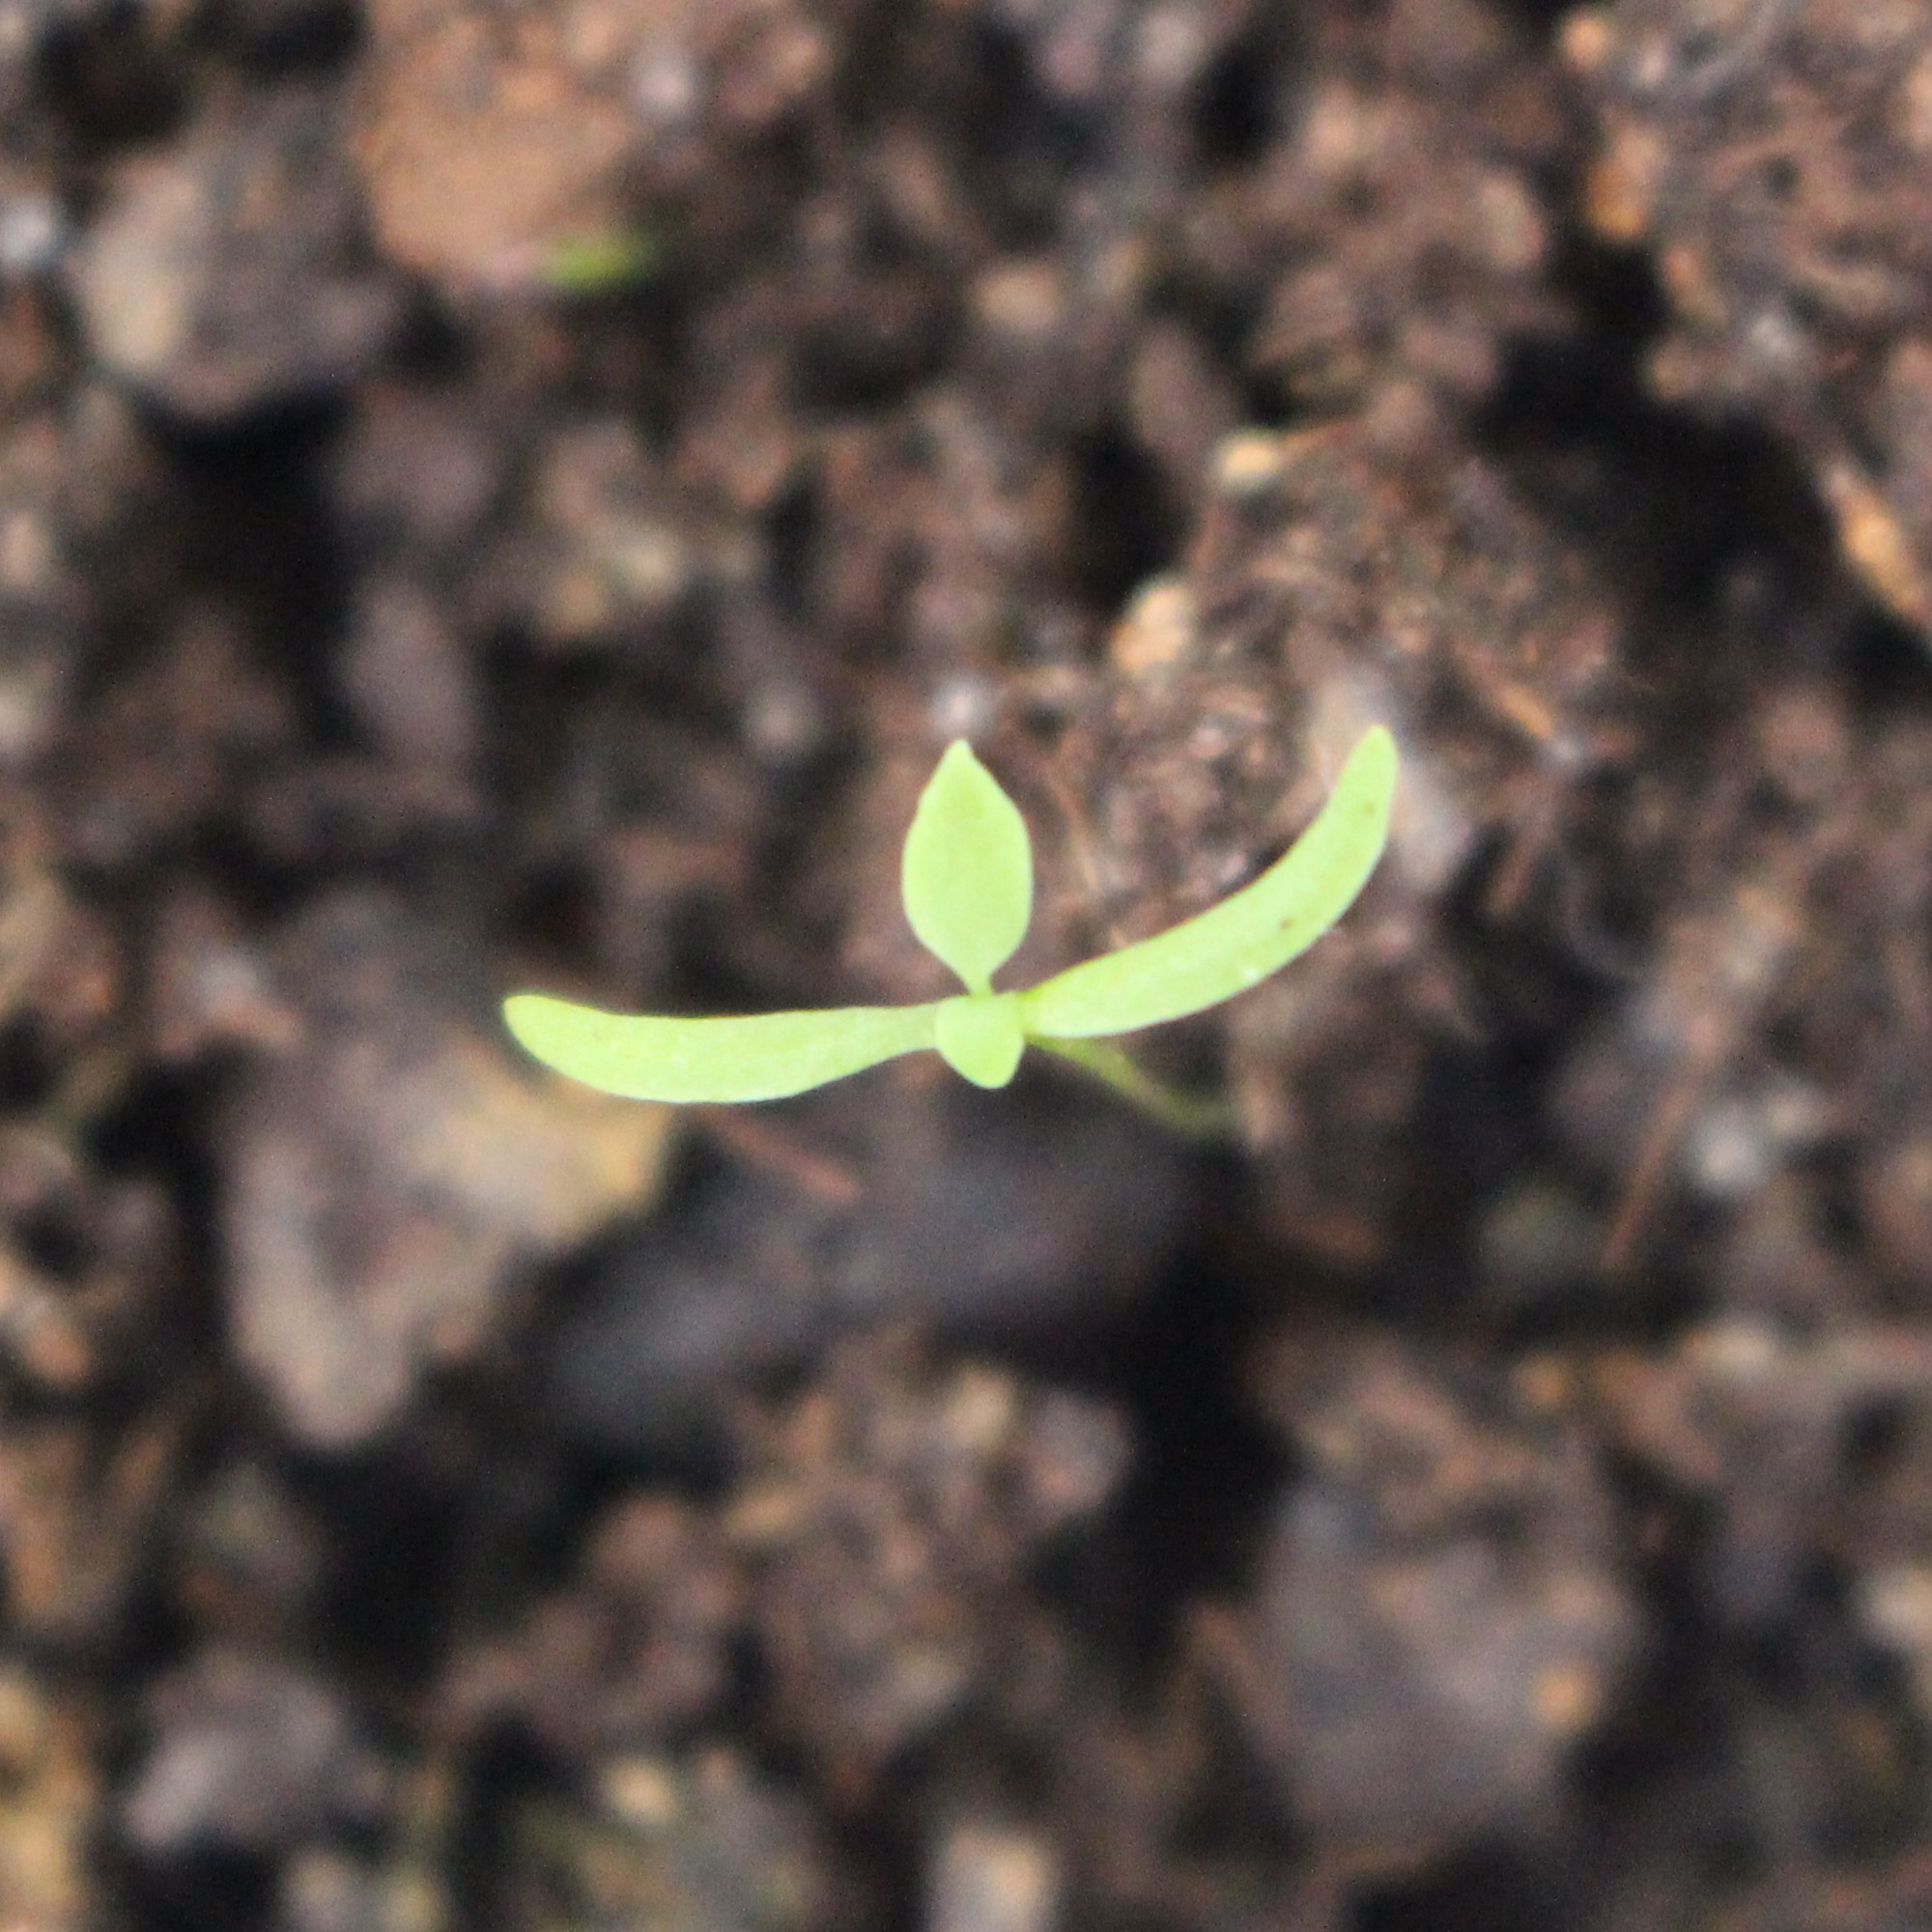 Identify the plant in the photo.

Papaver rhoeas
